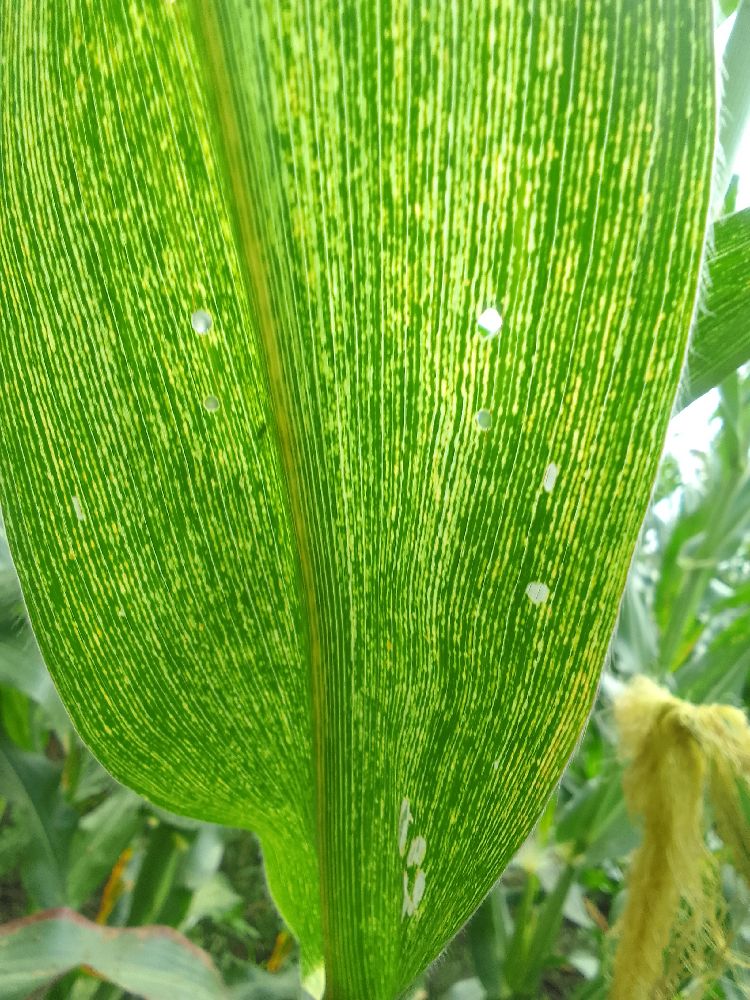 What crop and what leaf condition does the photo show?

maize, maize streak virus
